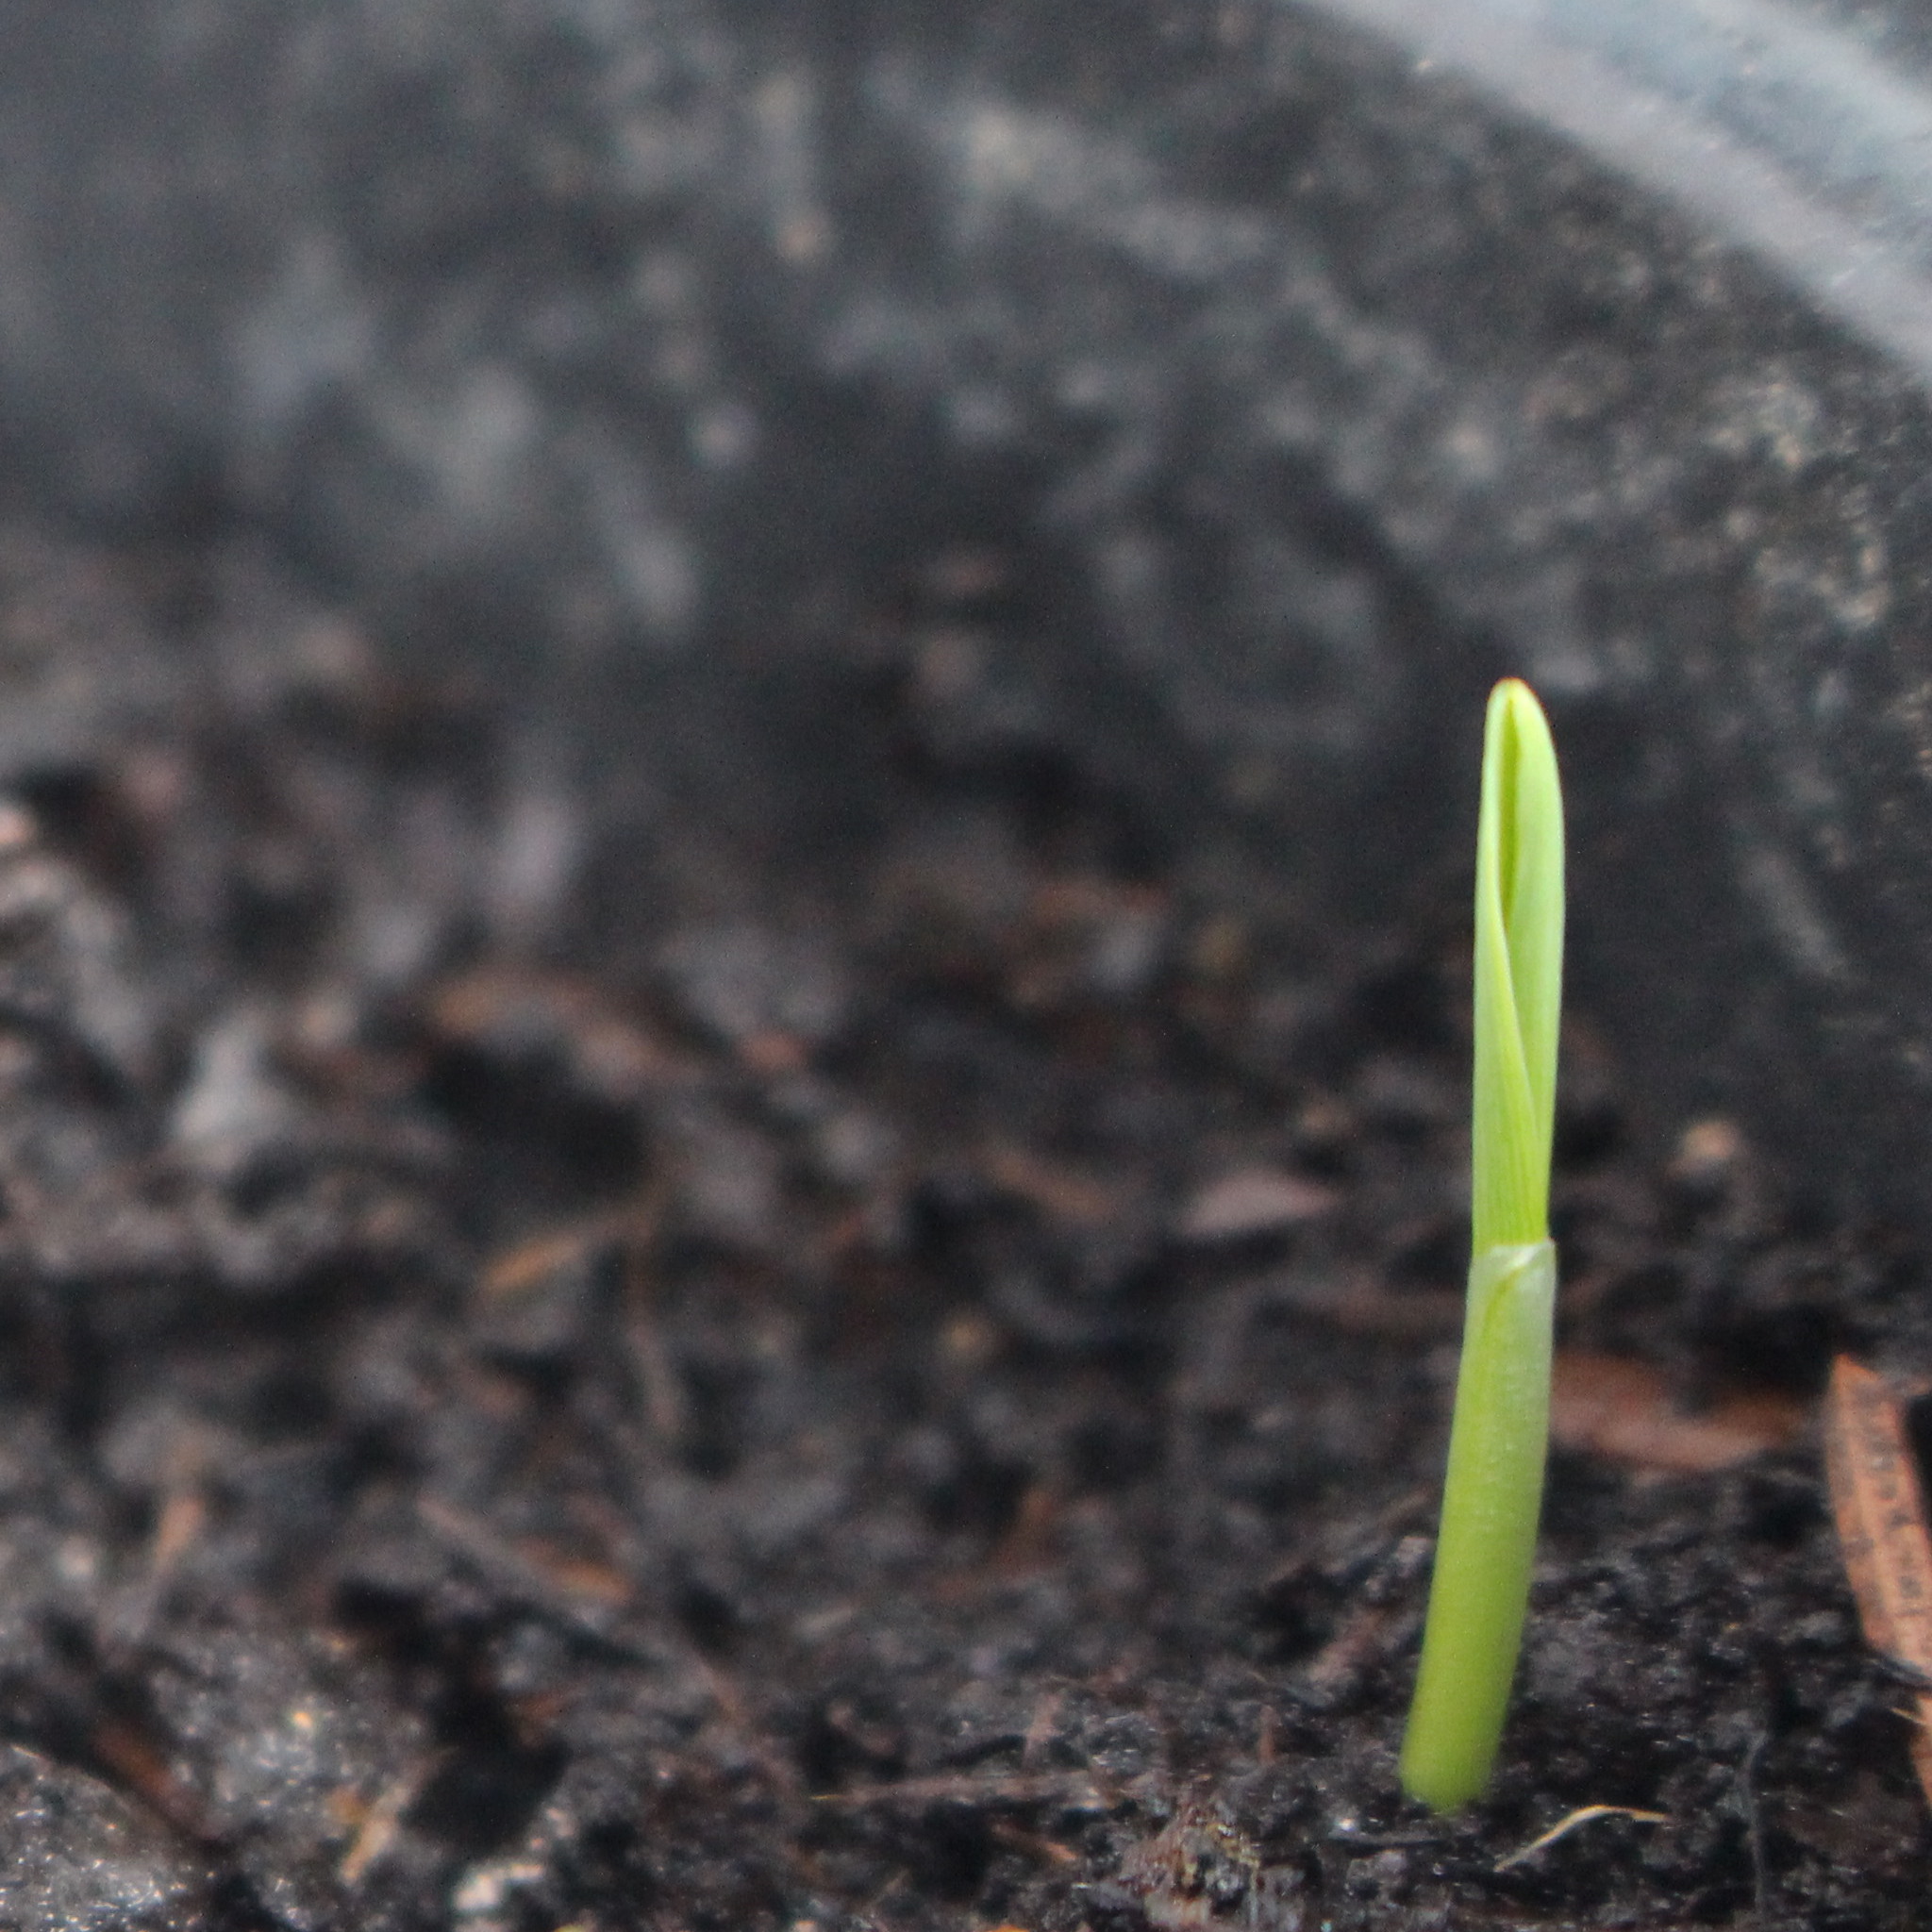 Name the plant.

Avena sterilis
